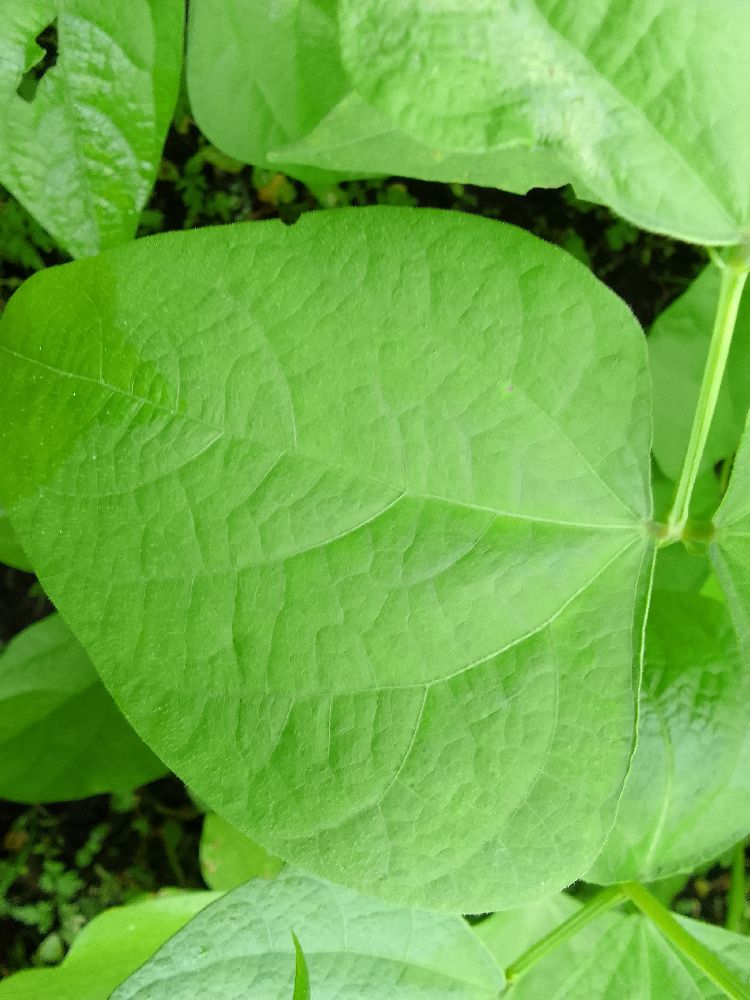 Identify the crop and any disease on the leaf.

common bean, healthy
